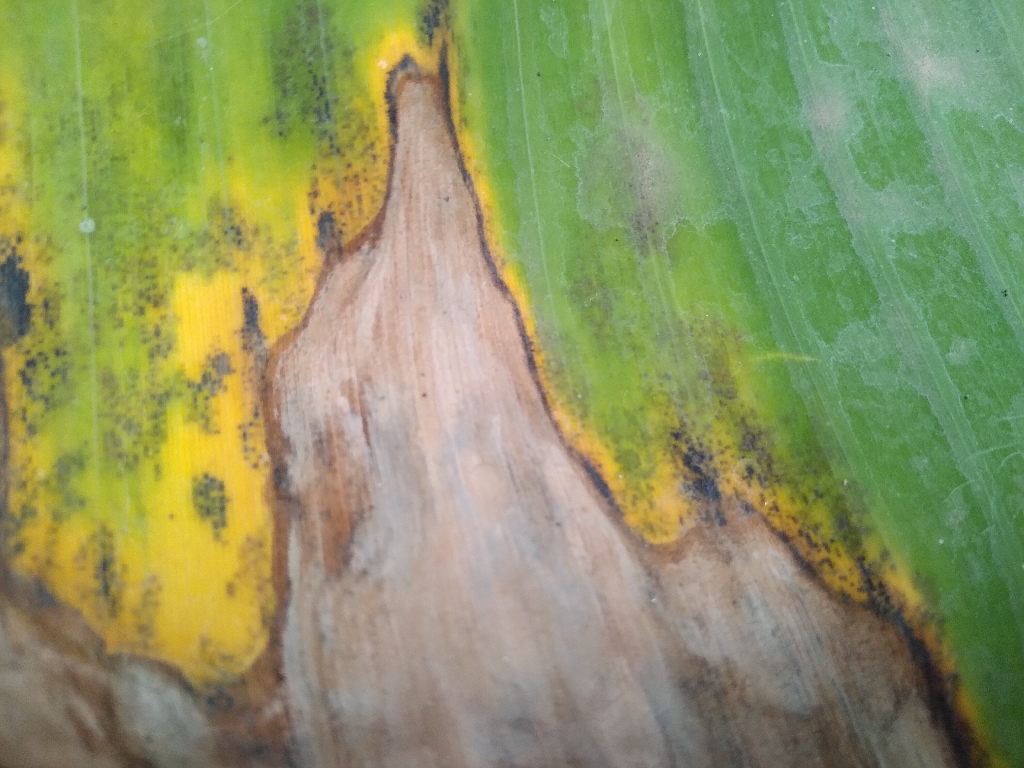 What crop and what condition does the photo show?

banana, black sigatoka
